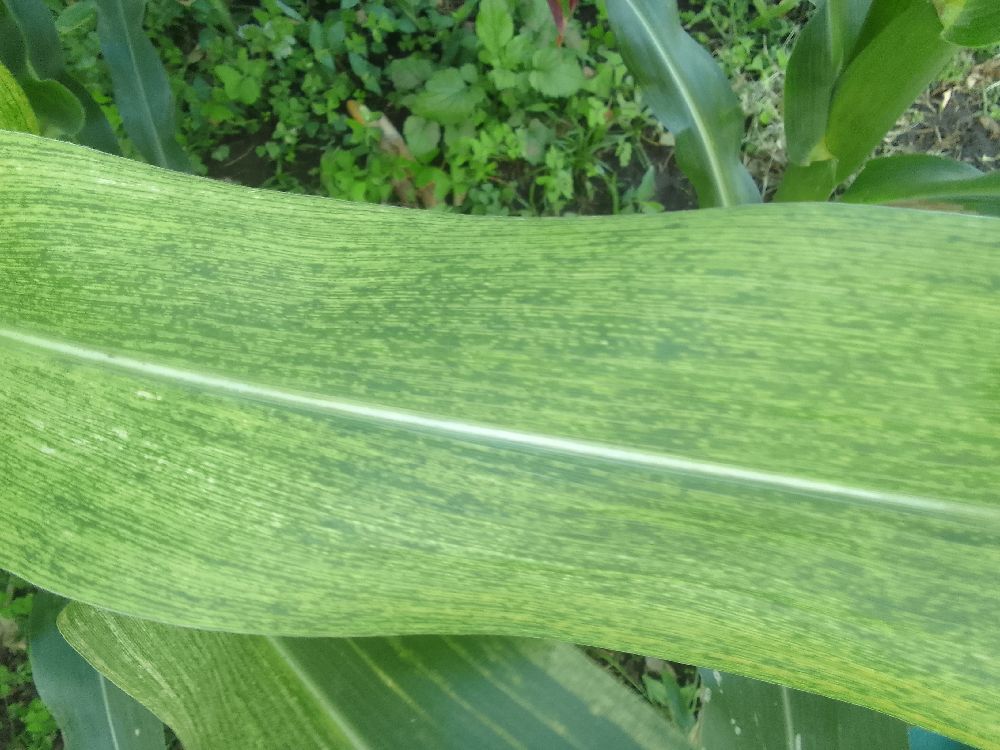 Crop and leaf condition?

maize, maize lethal necrosis
